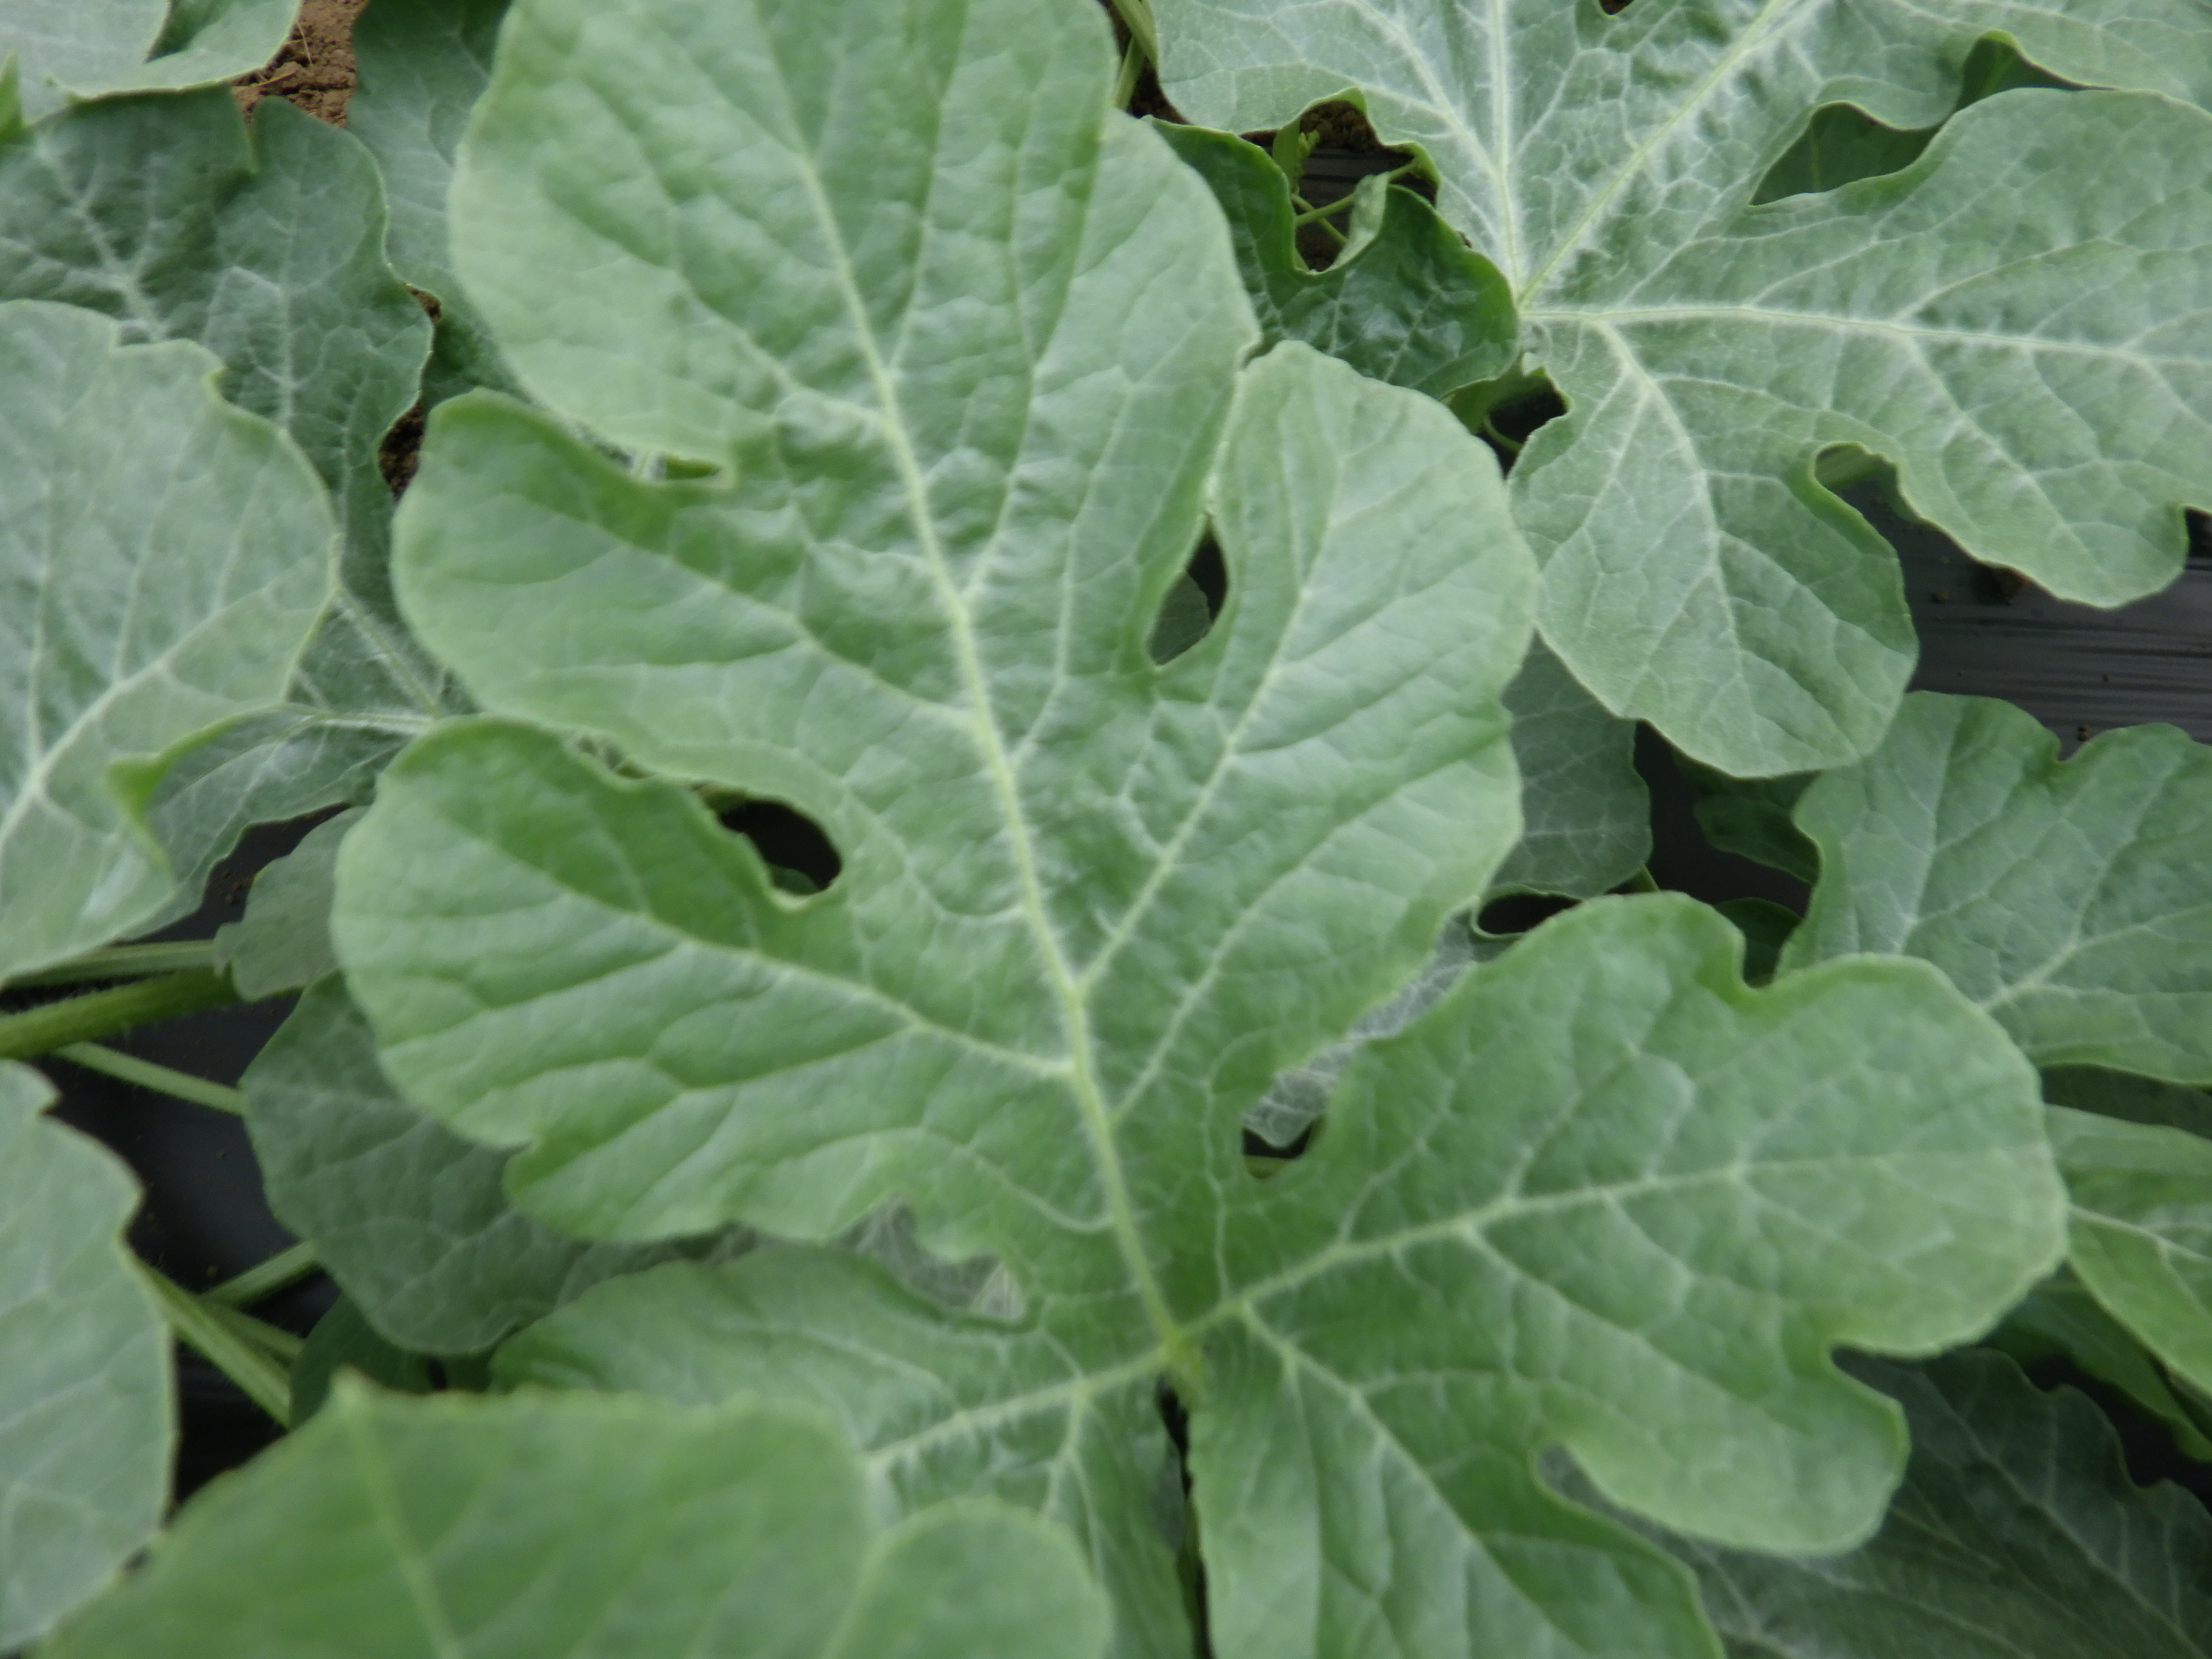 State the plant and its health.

watermelon, healthy
